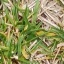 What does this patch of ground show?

grass
